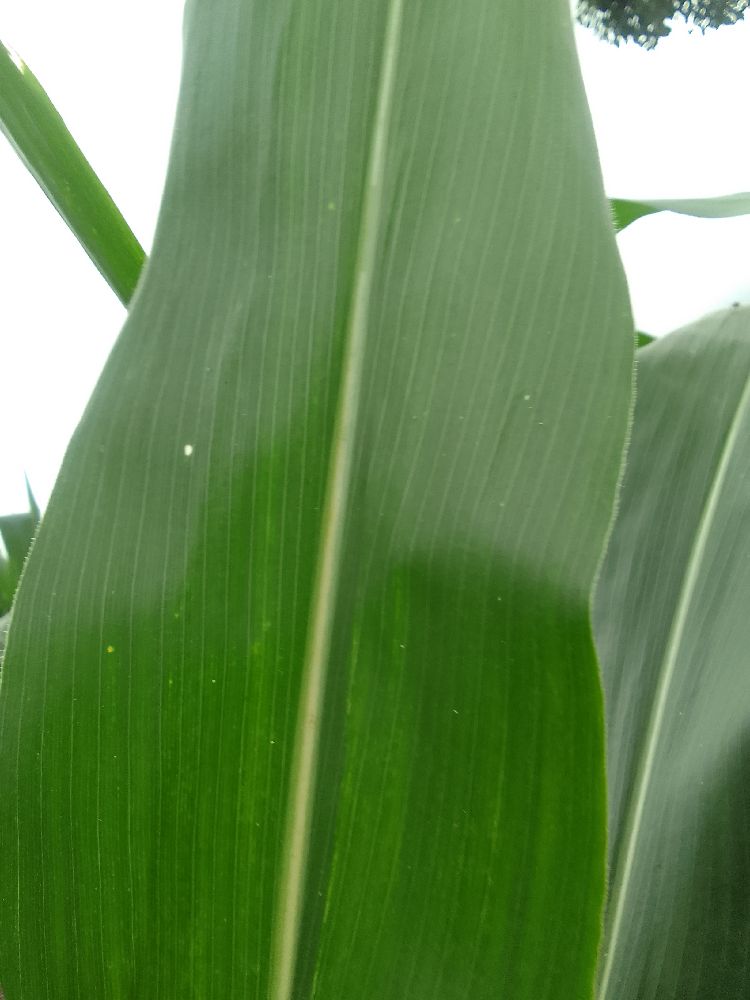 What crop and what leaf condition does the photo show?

maize, healthy
